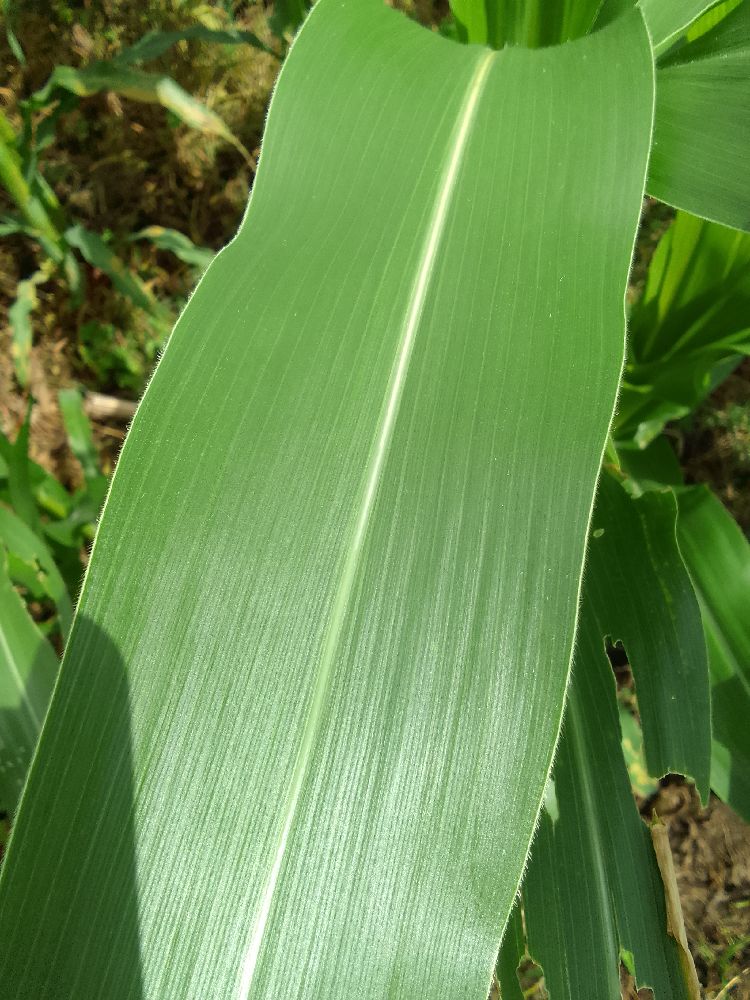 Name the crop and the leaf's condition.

maize, healthy
